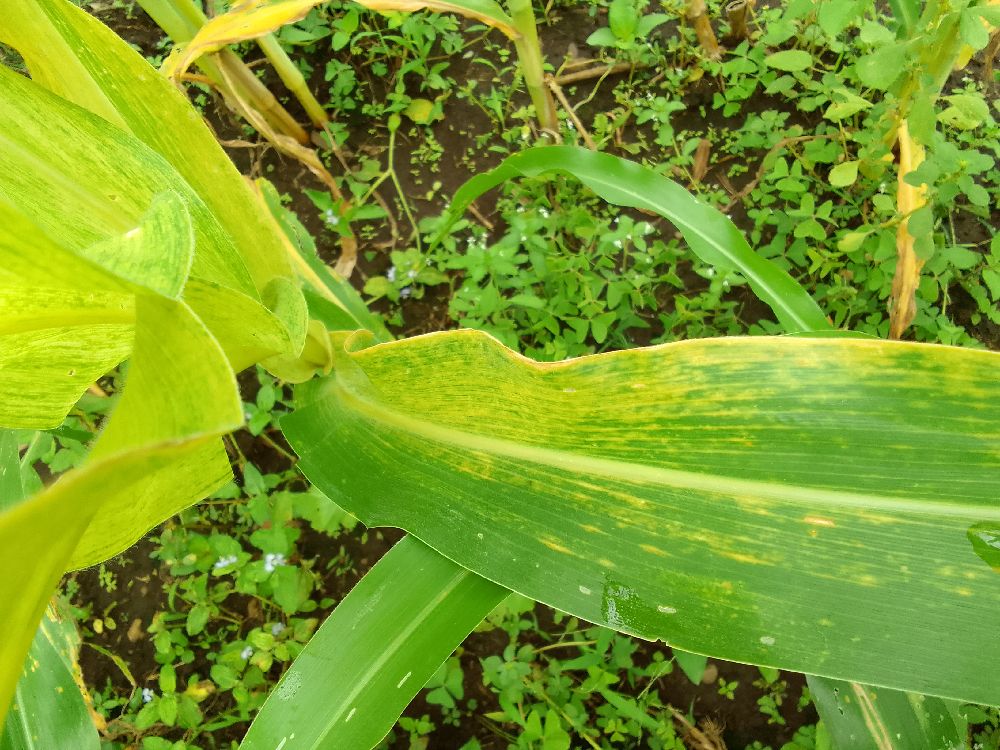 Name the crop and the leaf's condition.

maize, maize lethal necrosis
